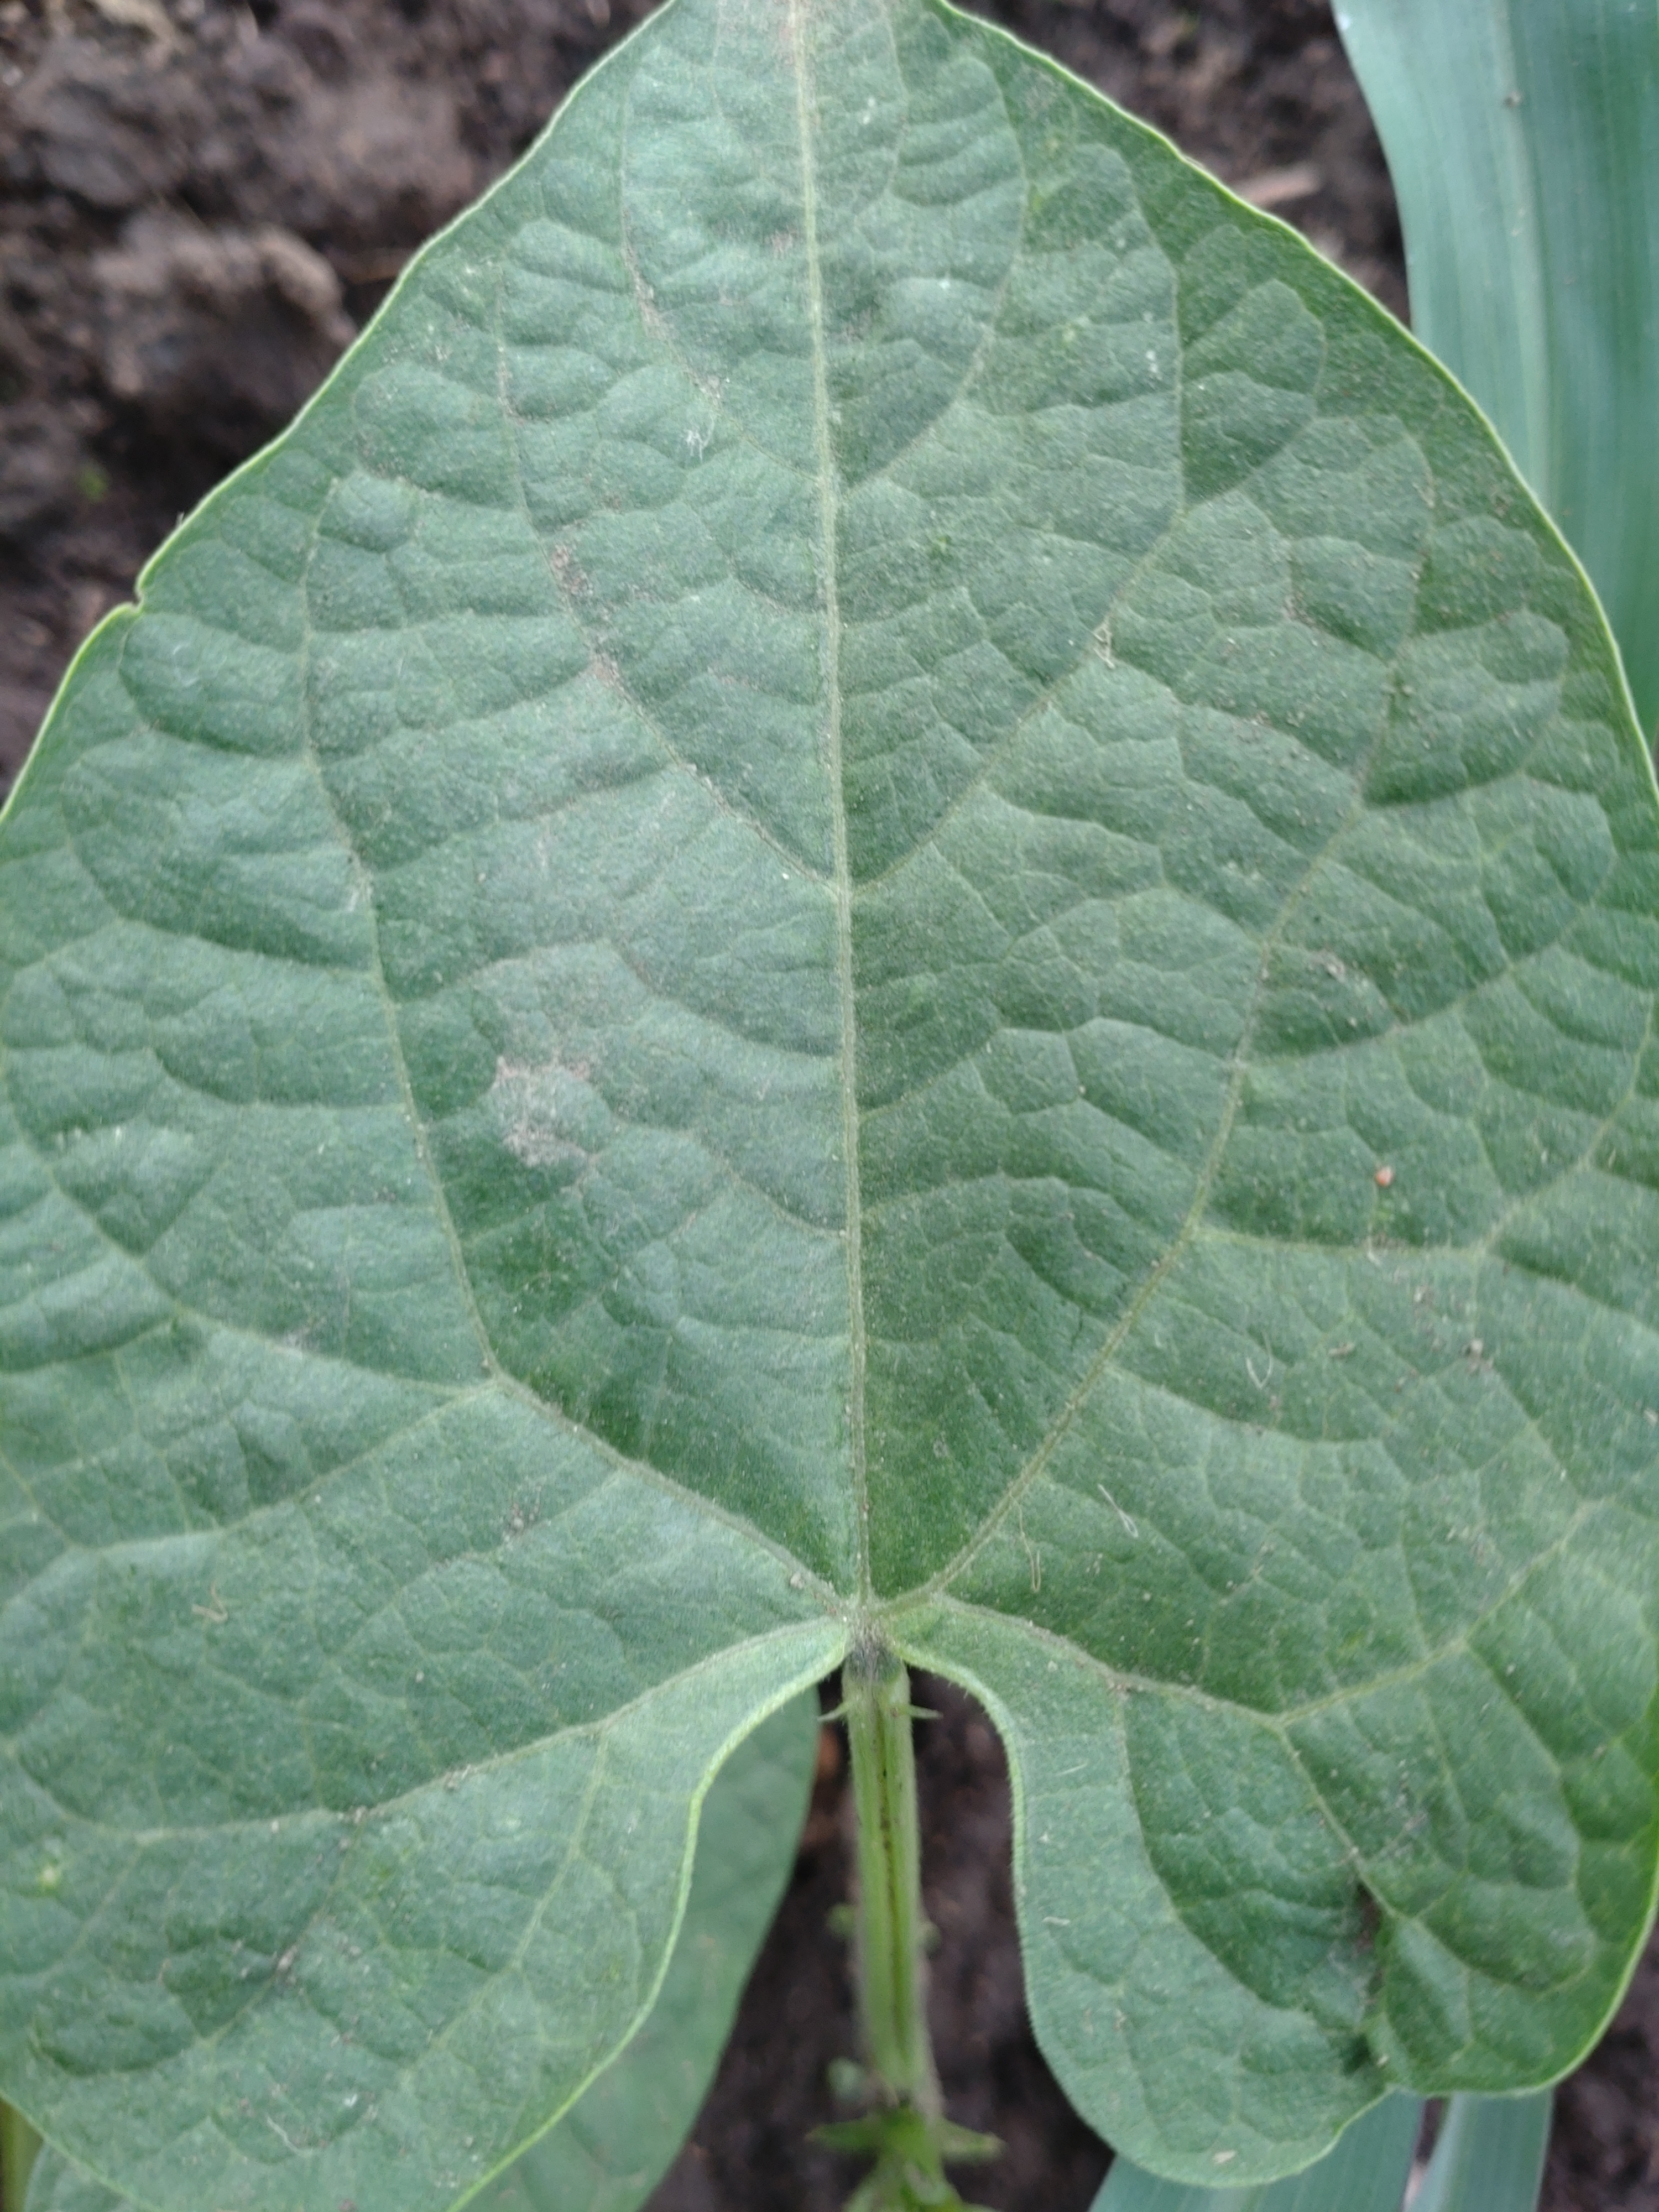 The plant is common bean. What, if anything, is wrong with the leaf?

healthy
